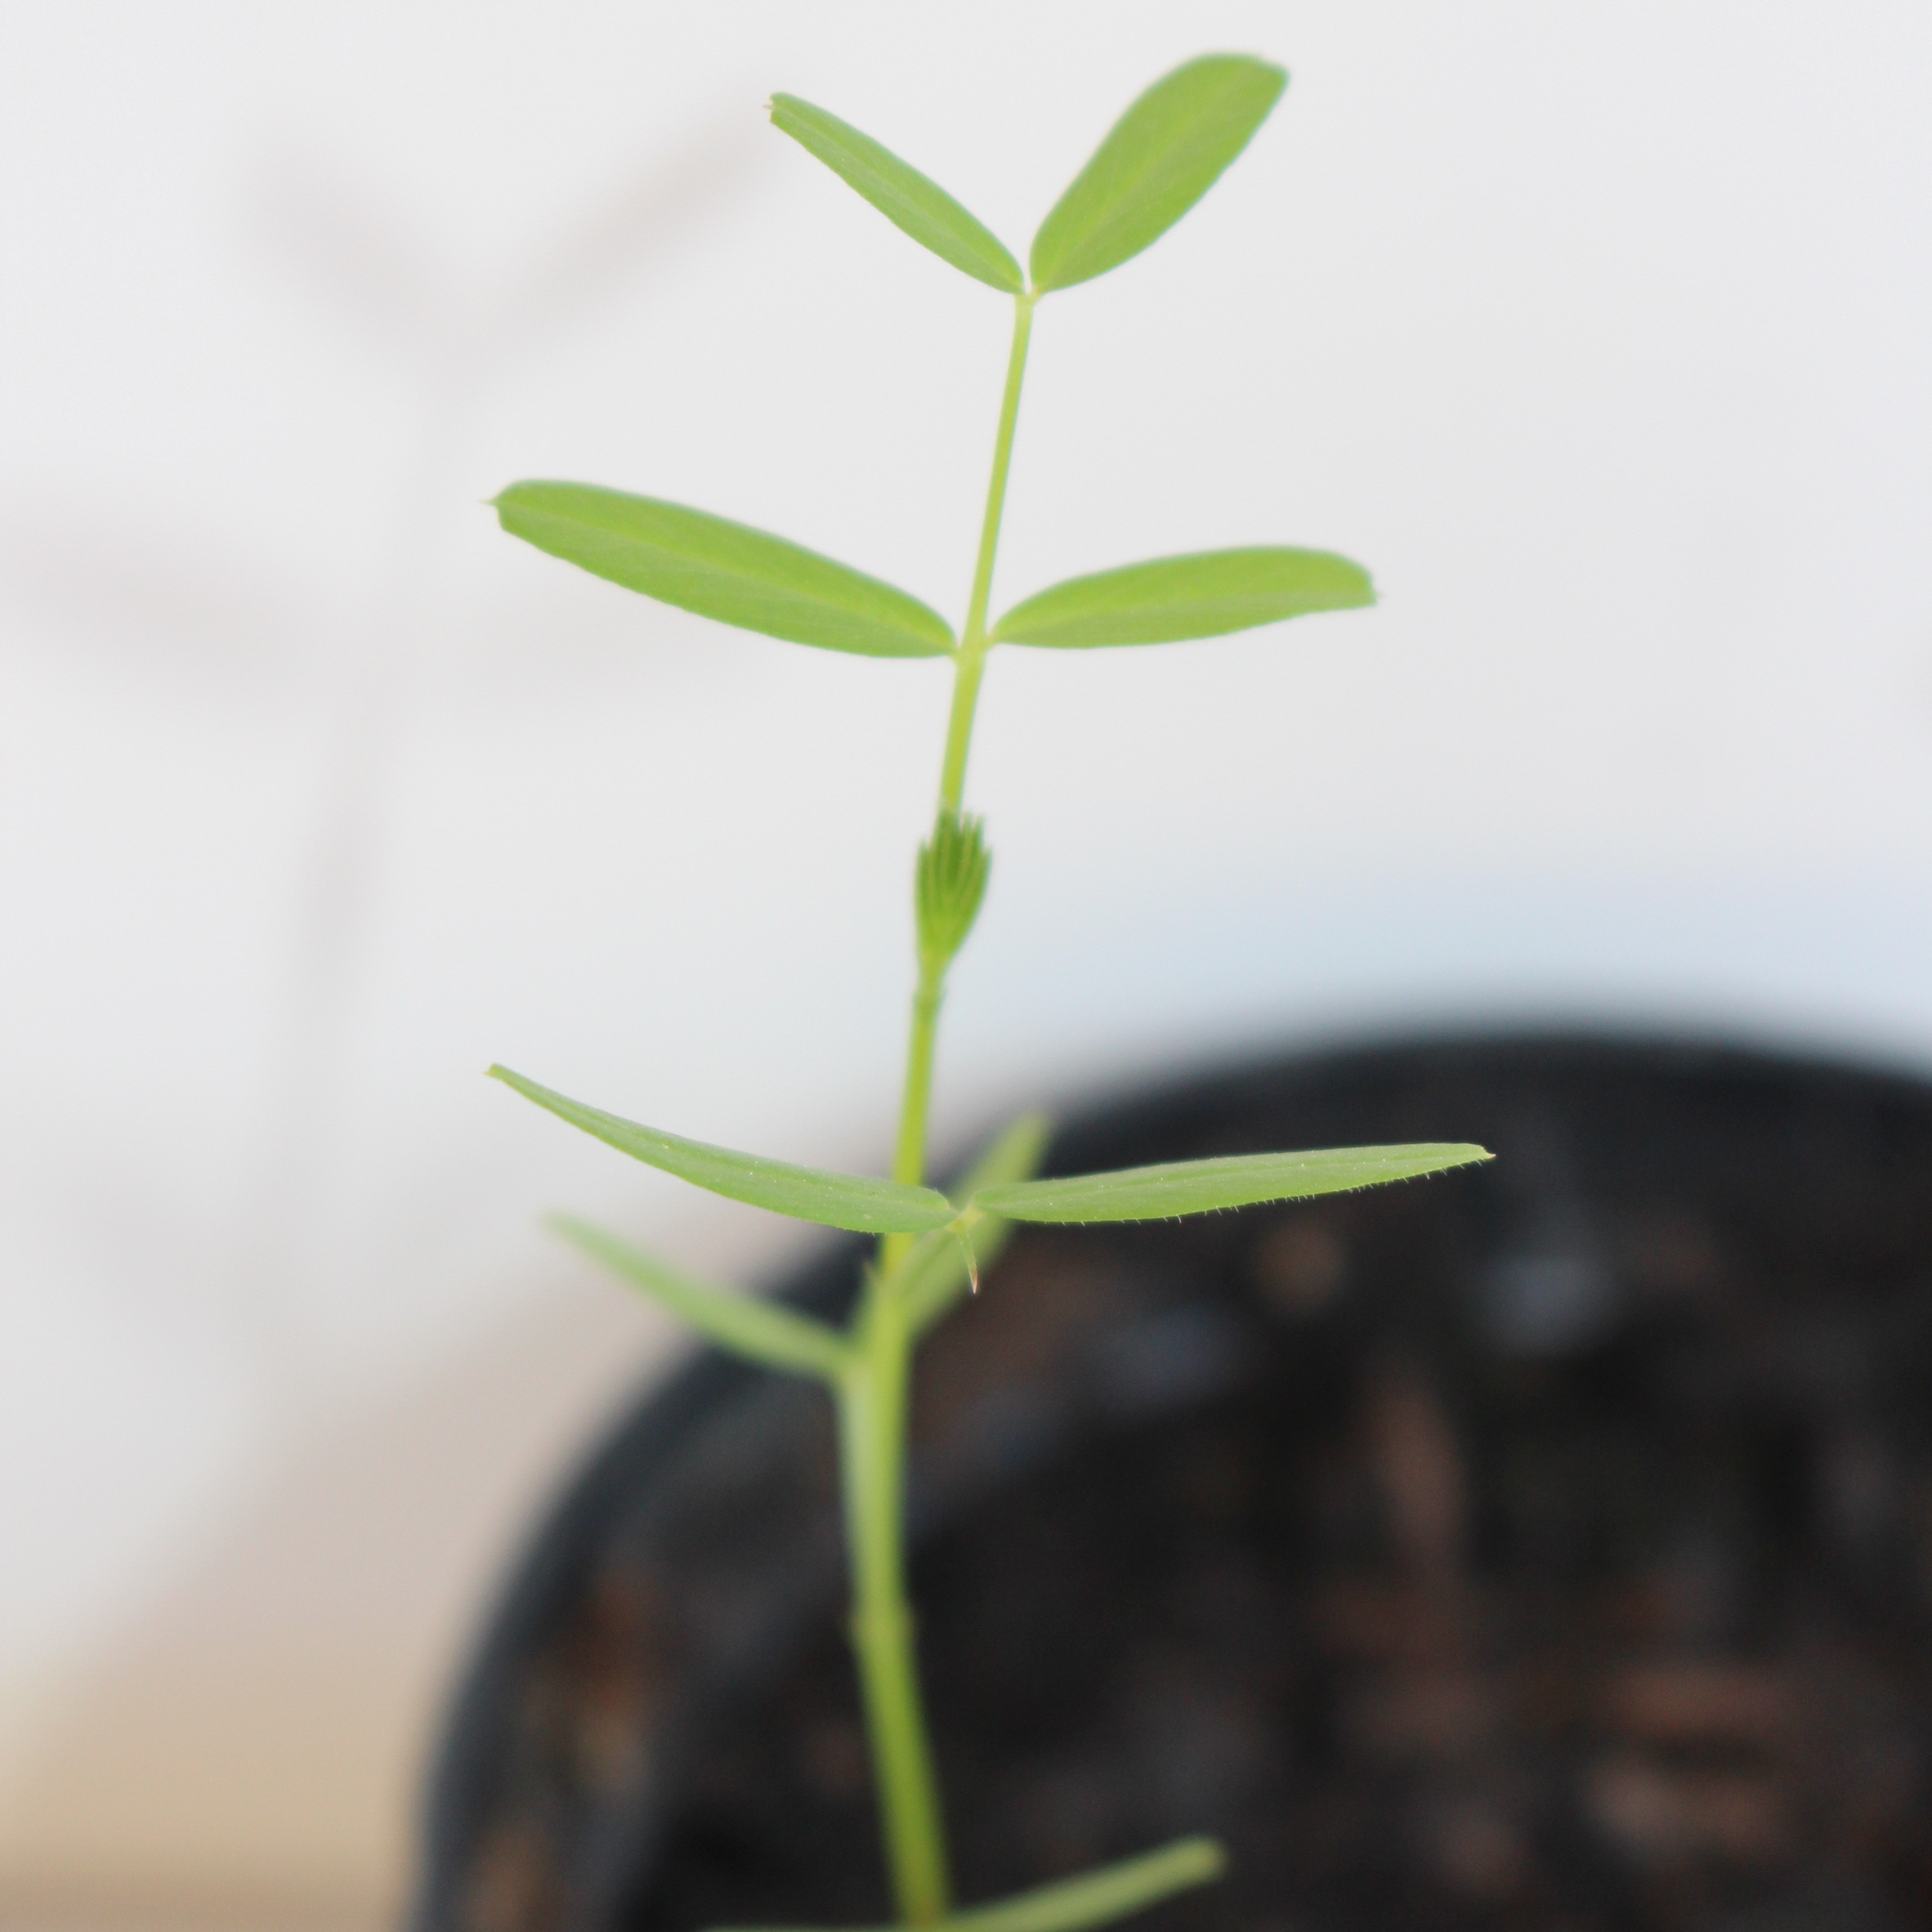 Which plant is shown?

Vicia sativa
